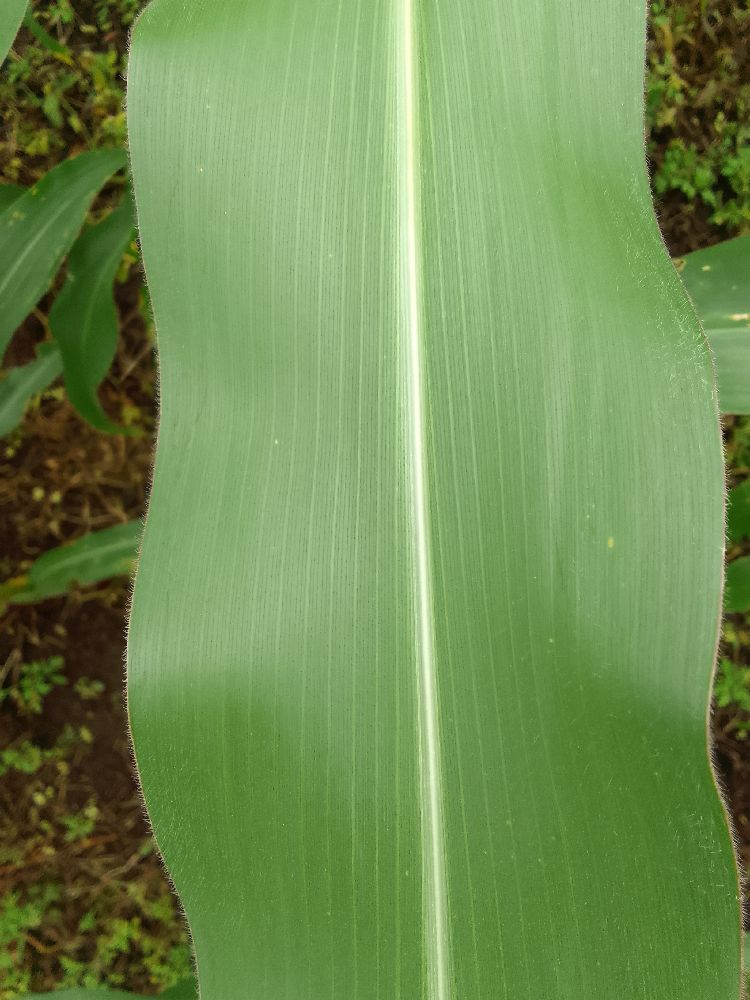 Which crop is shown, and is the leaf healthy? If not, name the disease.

maize, healthy
